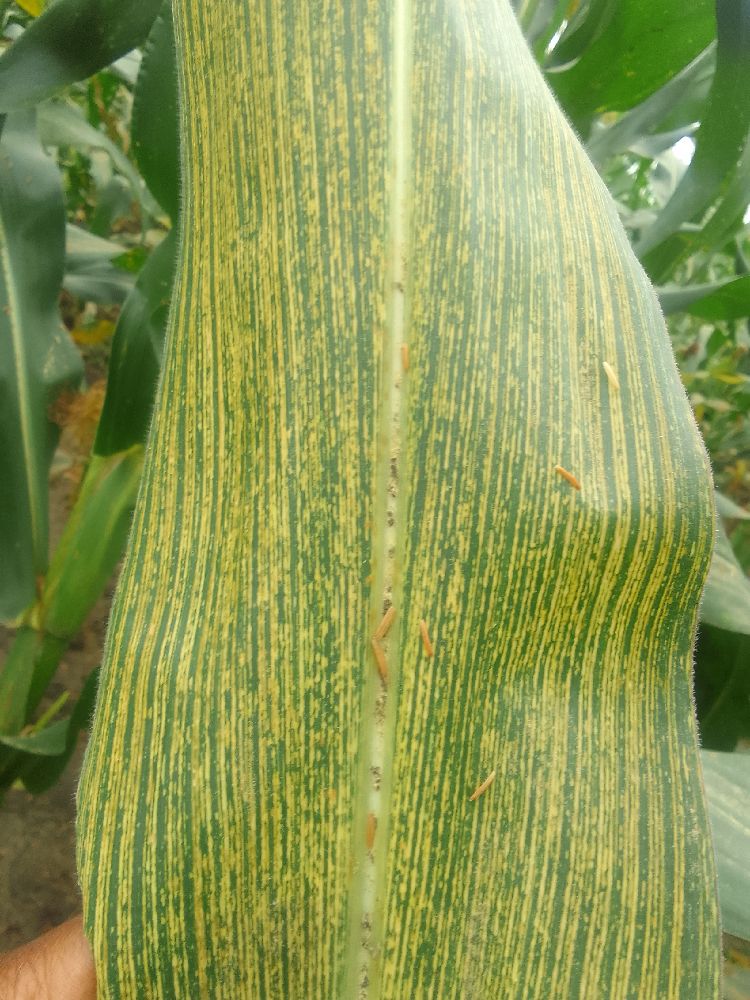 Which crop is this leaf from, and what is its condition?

maize, maize streak virus
